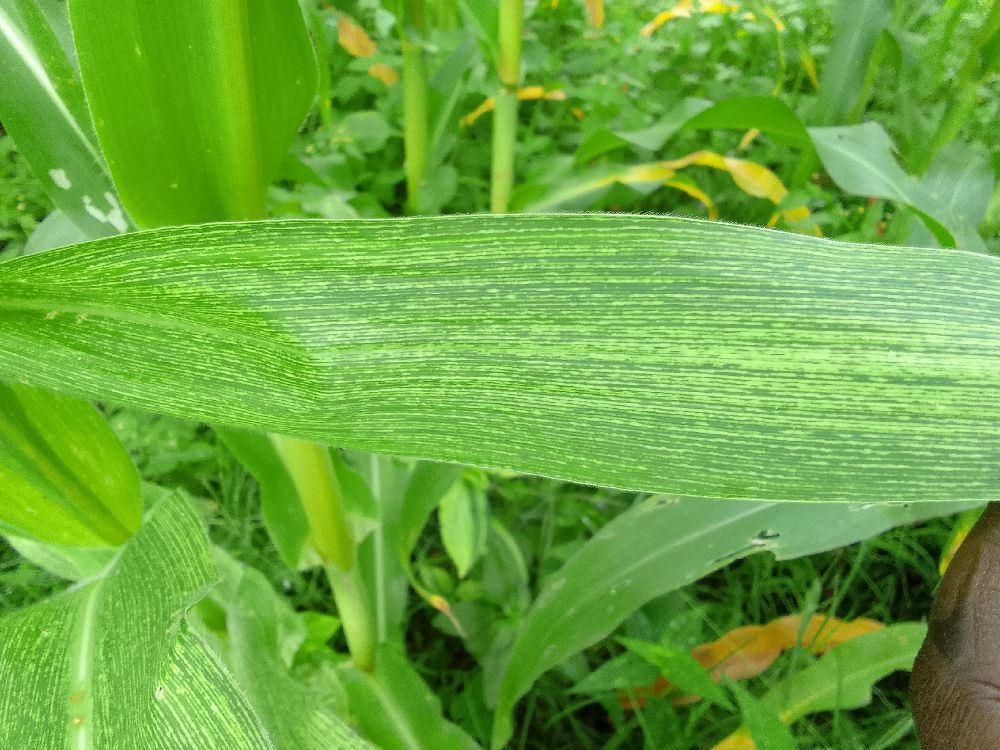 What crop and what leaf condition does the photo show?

maize, maize streak virus
